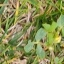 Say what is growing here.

unstructured weed
